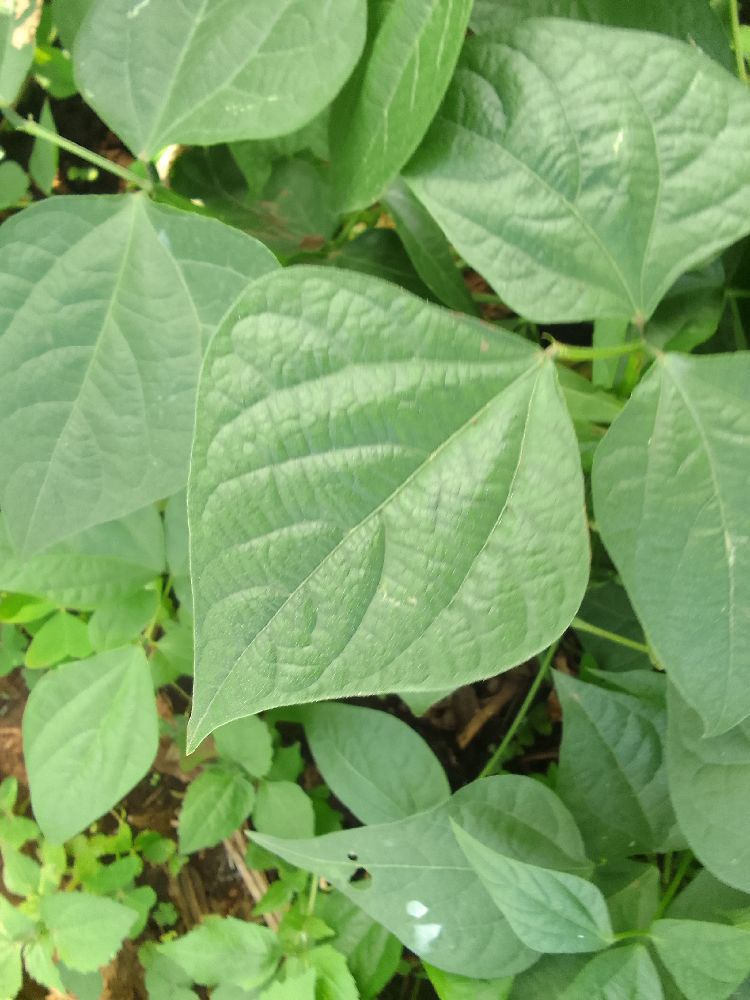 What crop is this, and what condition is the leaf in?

common bean, healthy
